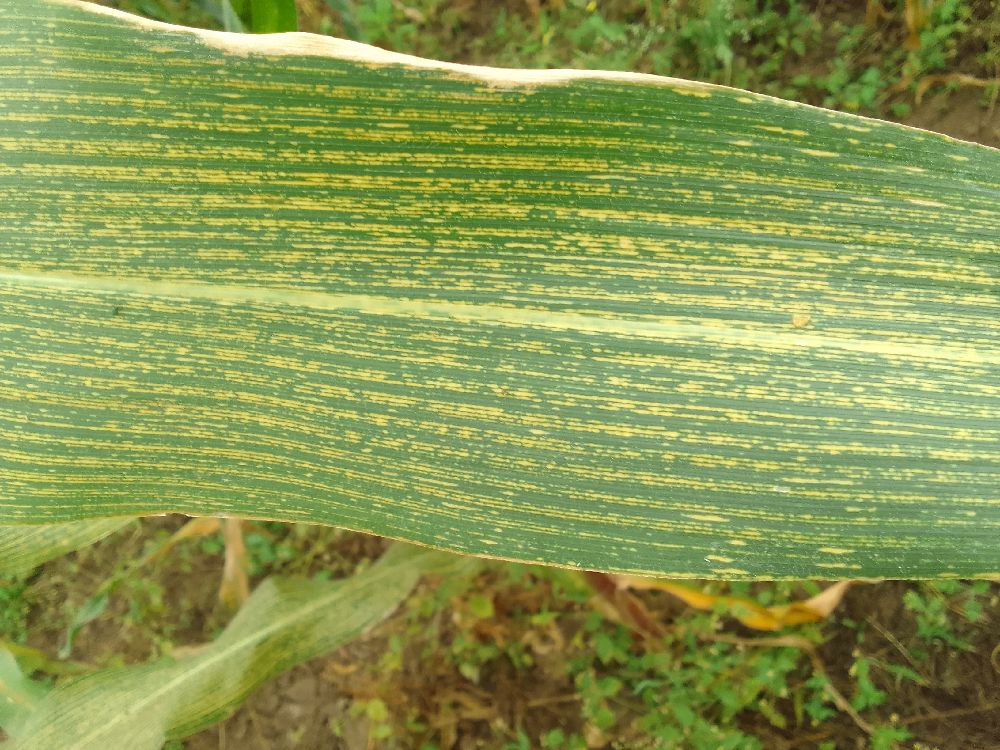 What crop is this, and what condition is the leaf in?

maize, maize streak virus
